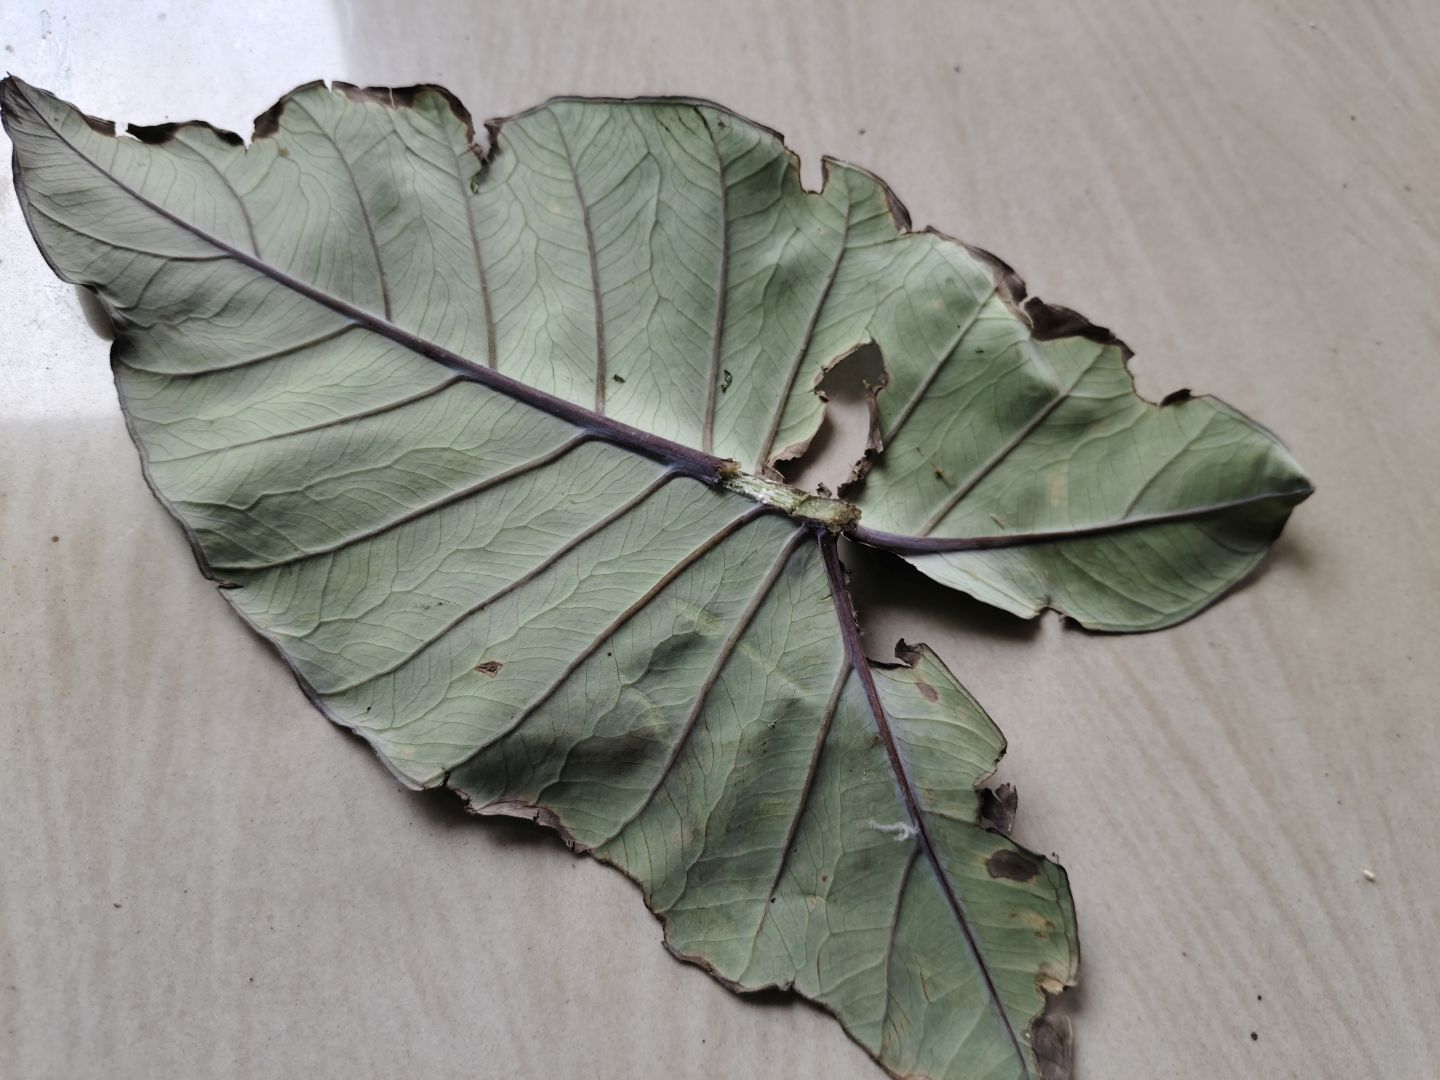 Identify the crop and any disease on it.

taro, leaf blight
